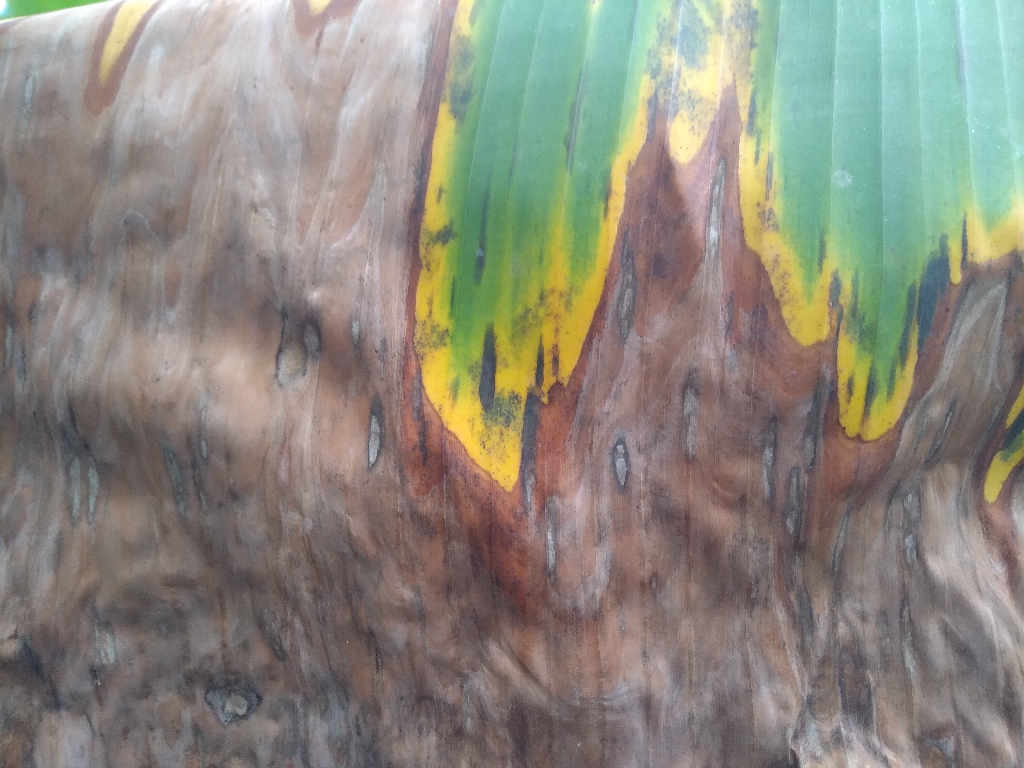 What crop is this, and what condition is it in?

banana, black sigatoka
